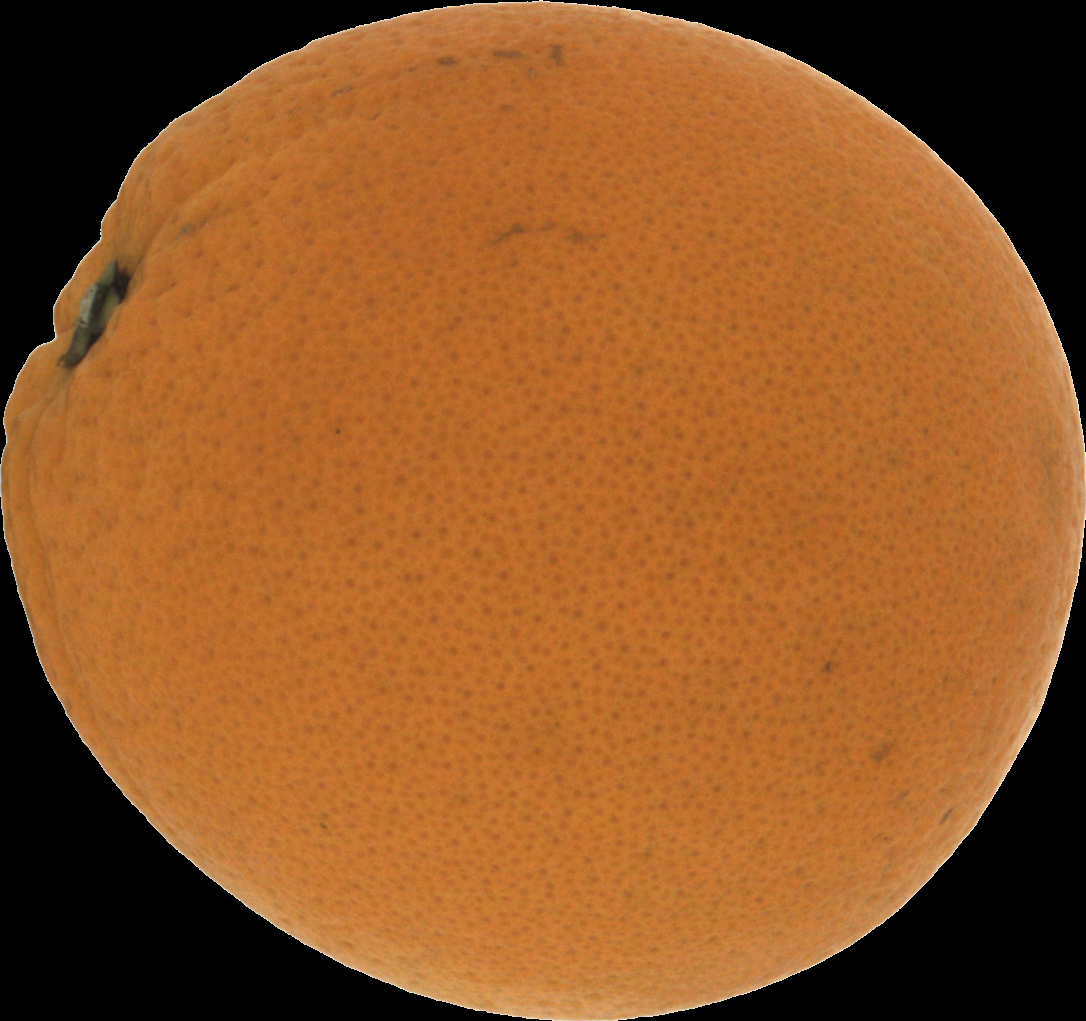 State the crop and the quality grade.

orange, good
